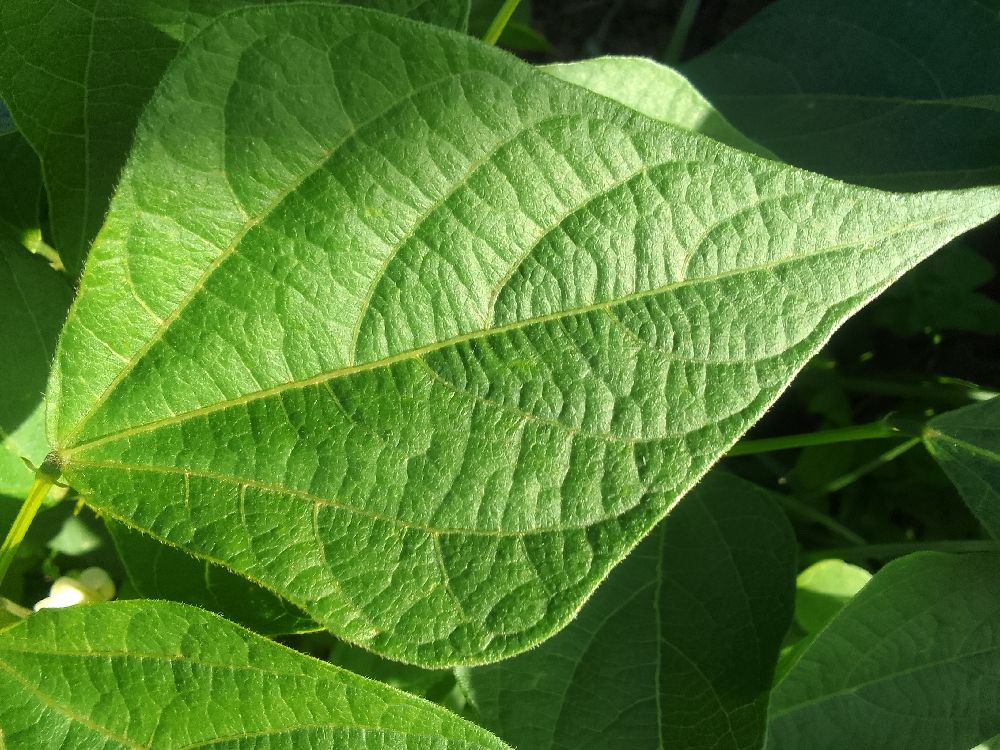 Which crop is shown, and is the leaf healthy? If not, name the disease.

common bean, healthy
